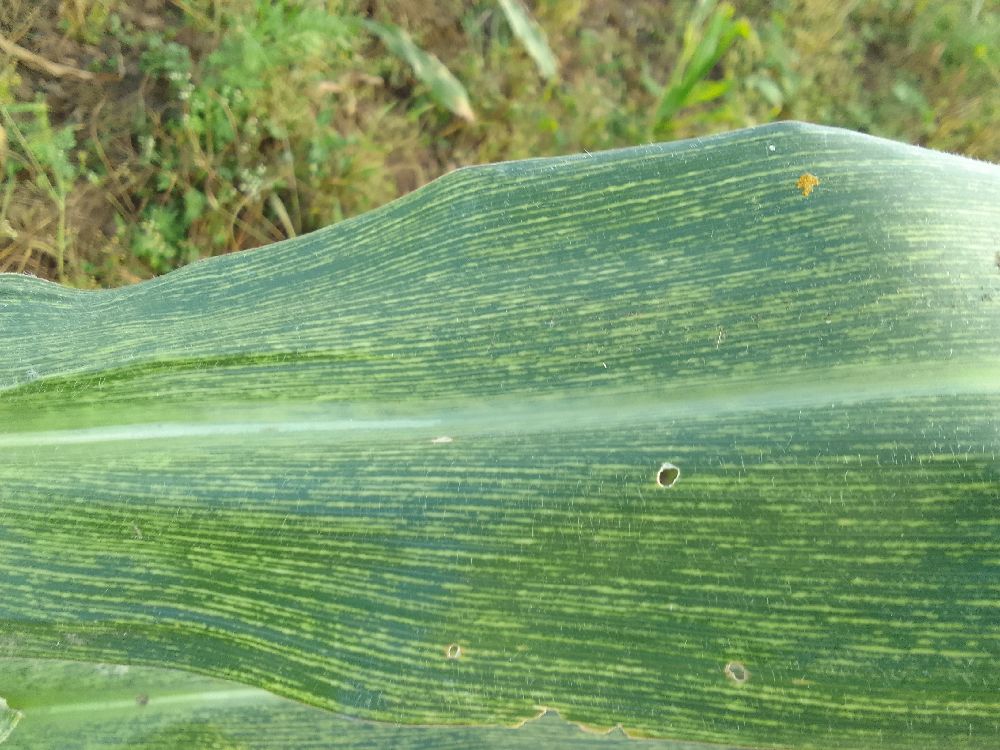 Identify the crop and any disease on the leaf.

maize, maize streak virus
